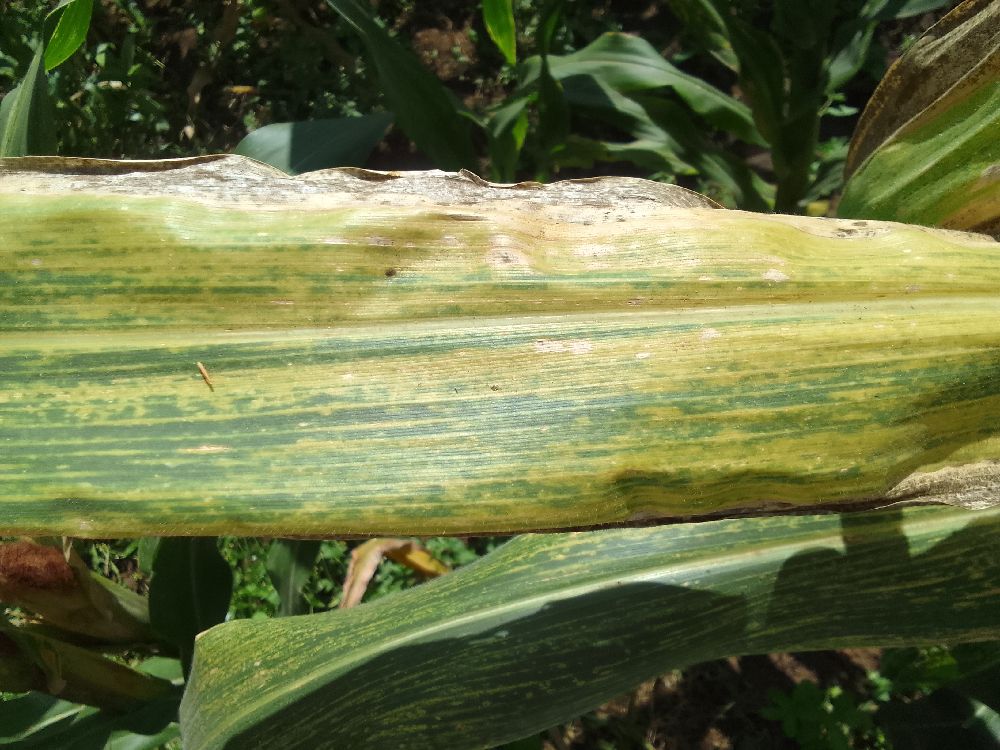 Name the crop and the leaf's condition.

maize, maize lethal necrosis
